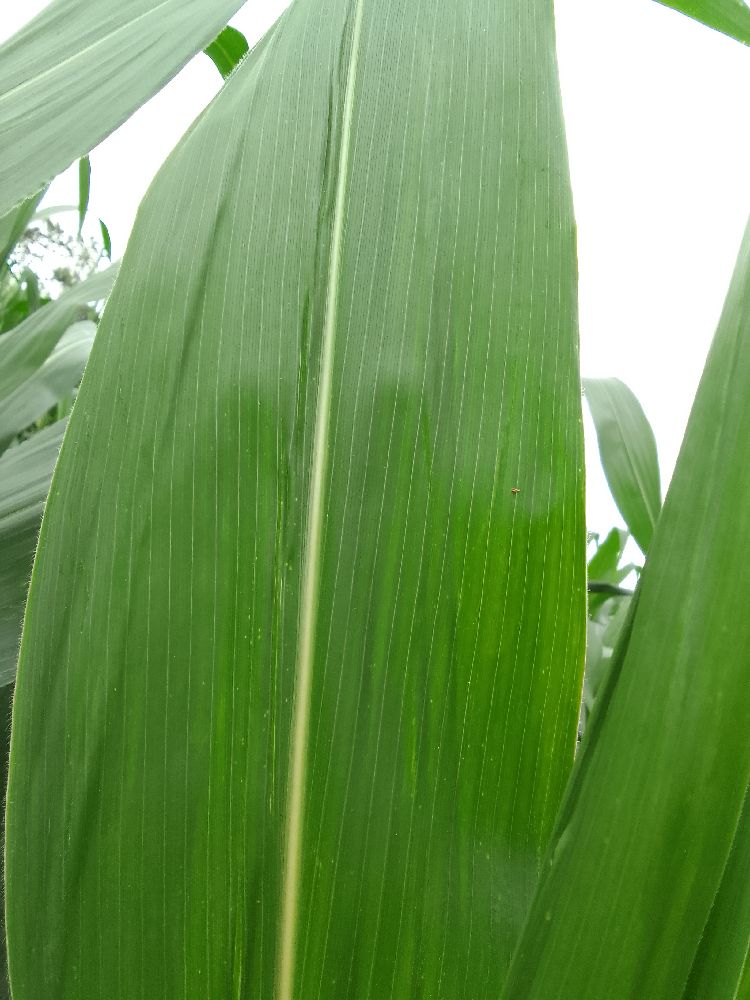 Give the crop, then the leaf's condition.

maize, healthy
